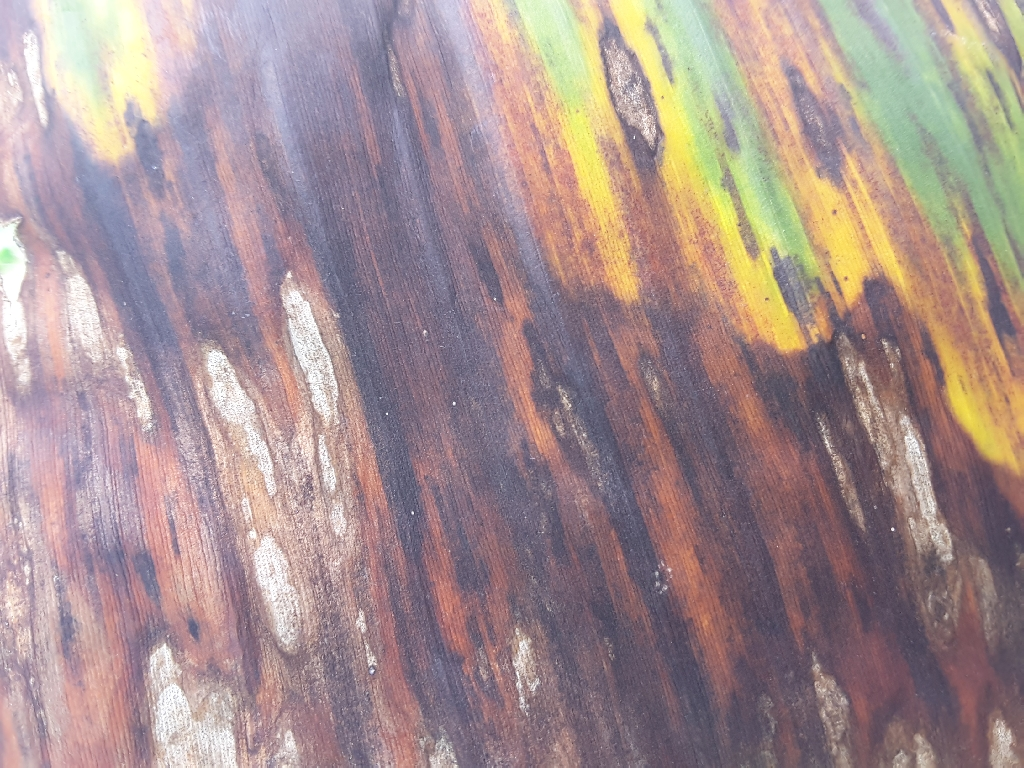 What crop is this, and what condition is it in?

banana, black sigatoka
